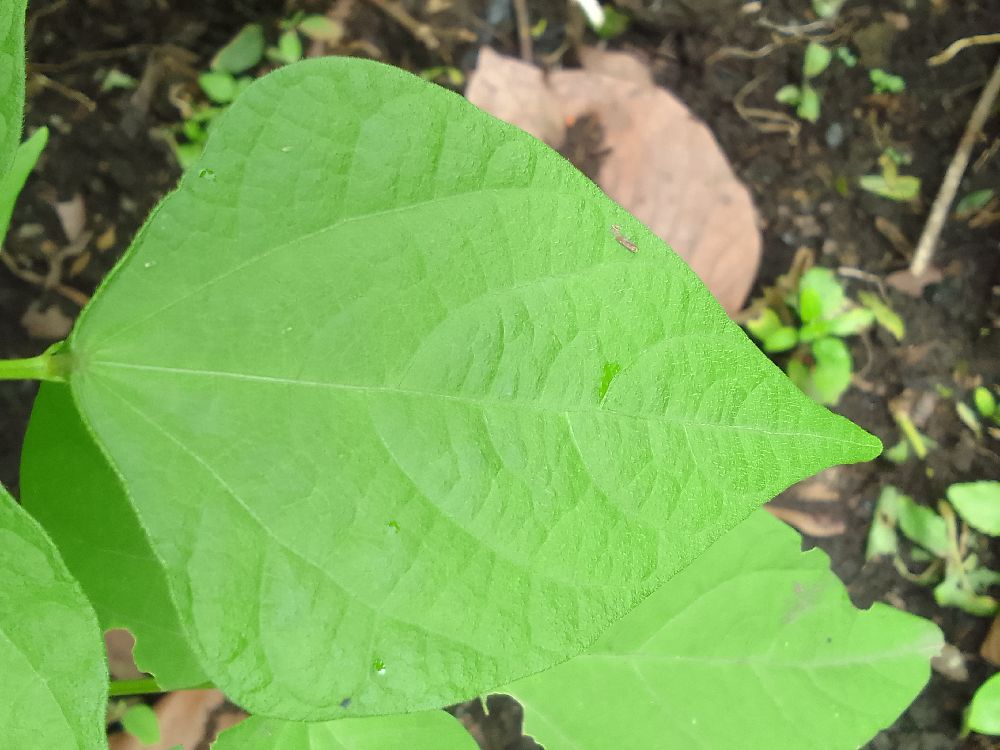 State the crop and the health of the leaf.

common bean, healthy
